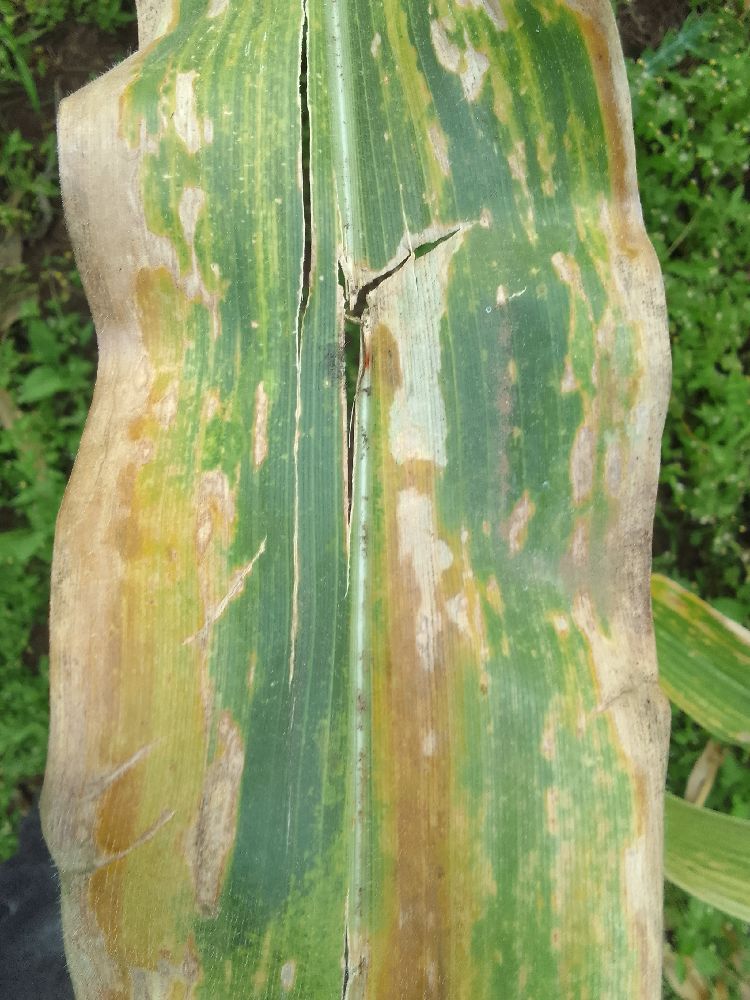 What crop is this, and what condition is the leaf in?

maize, maize lethal necrosis
